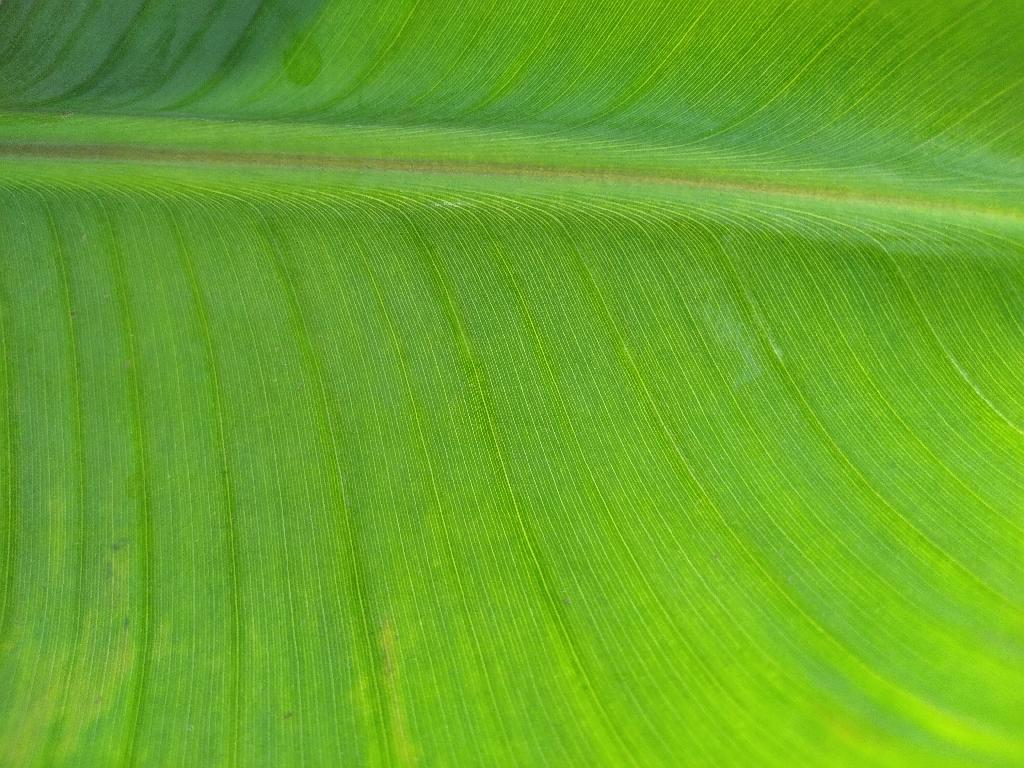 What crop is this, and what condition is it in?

banana, healthy
